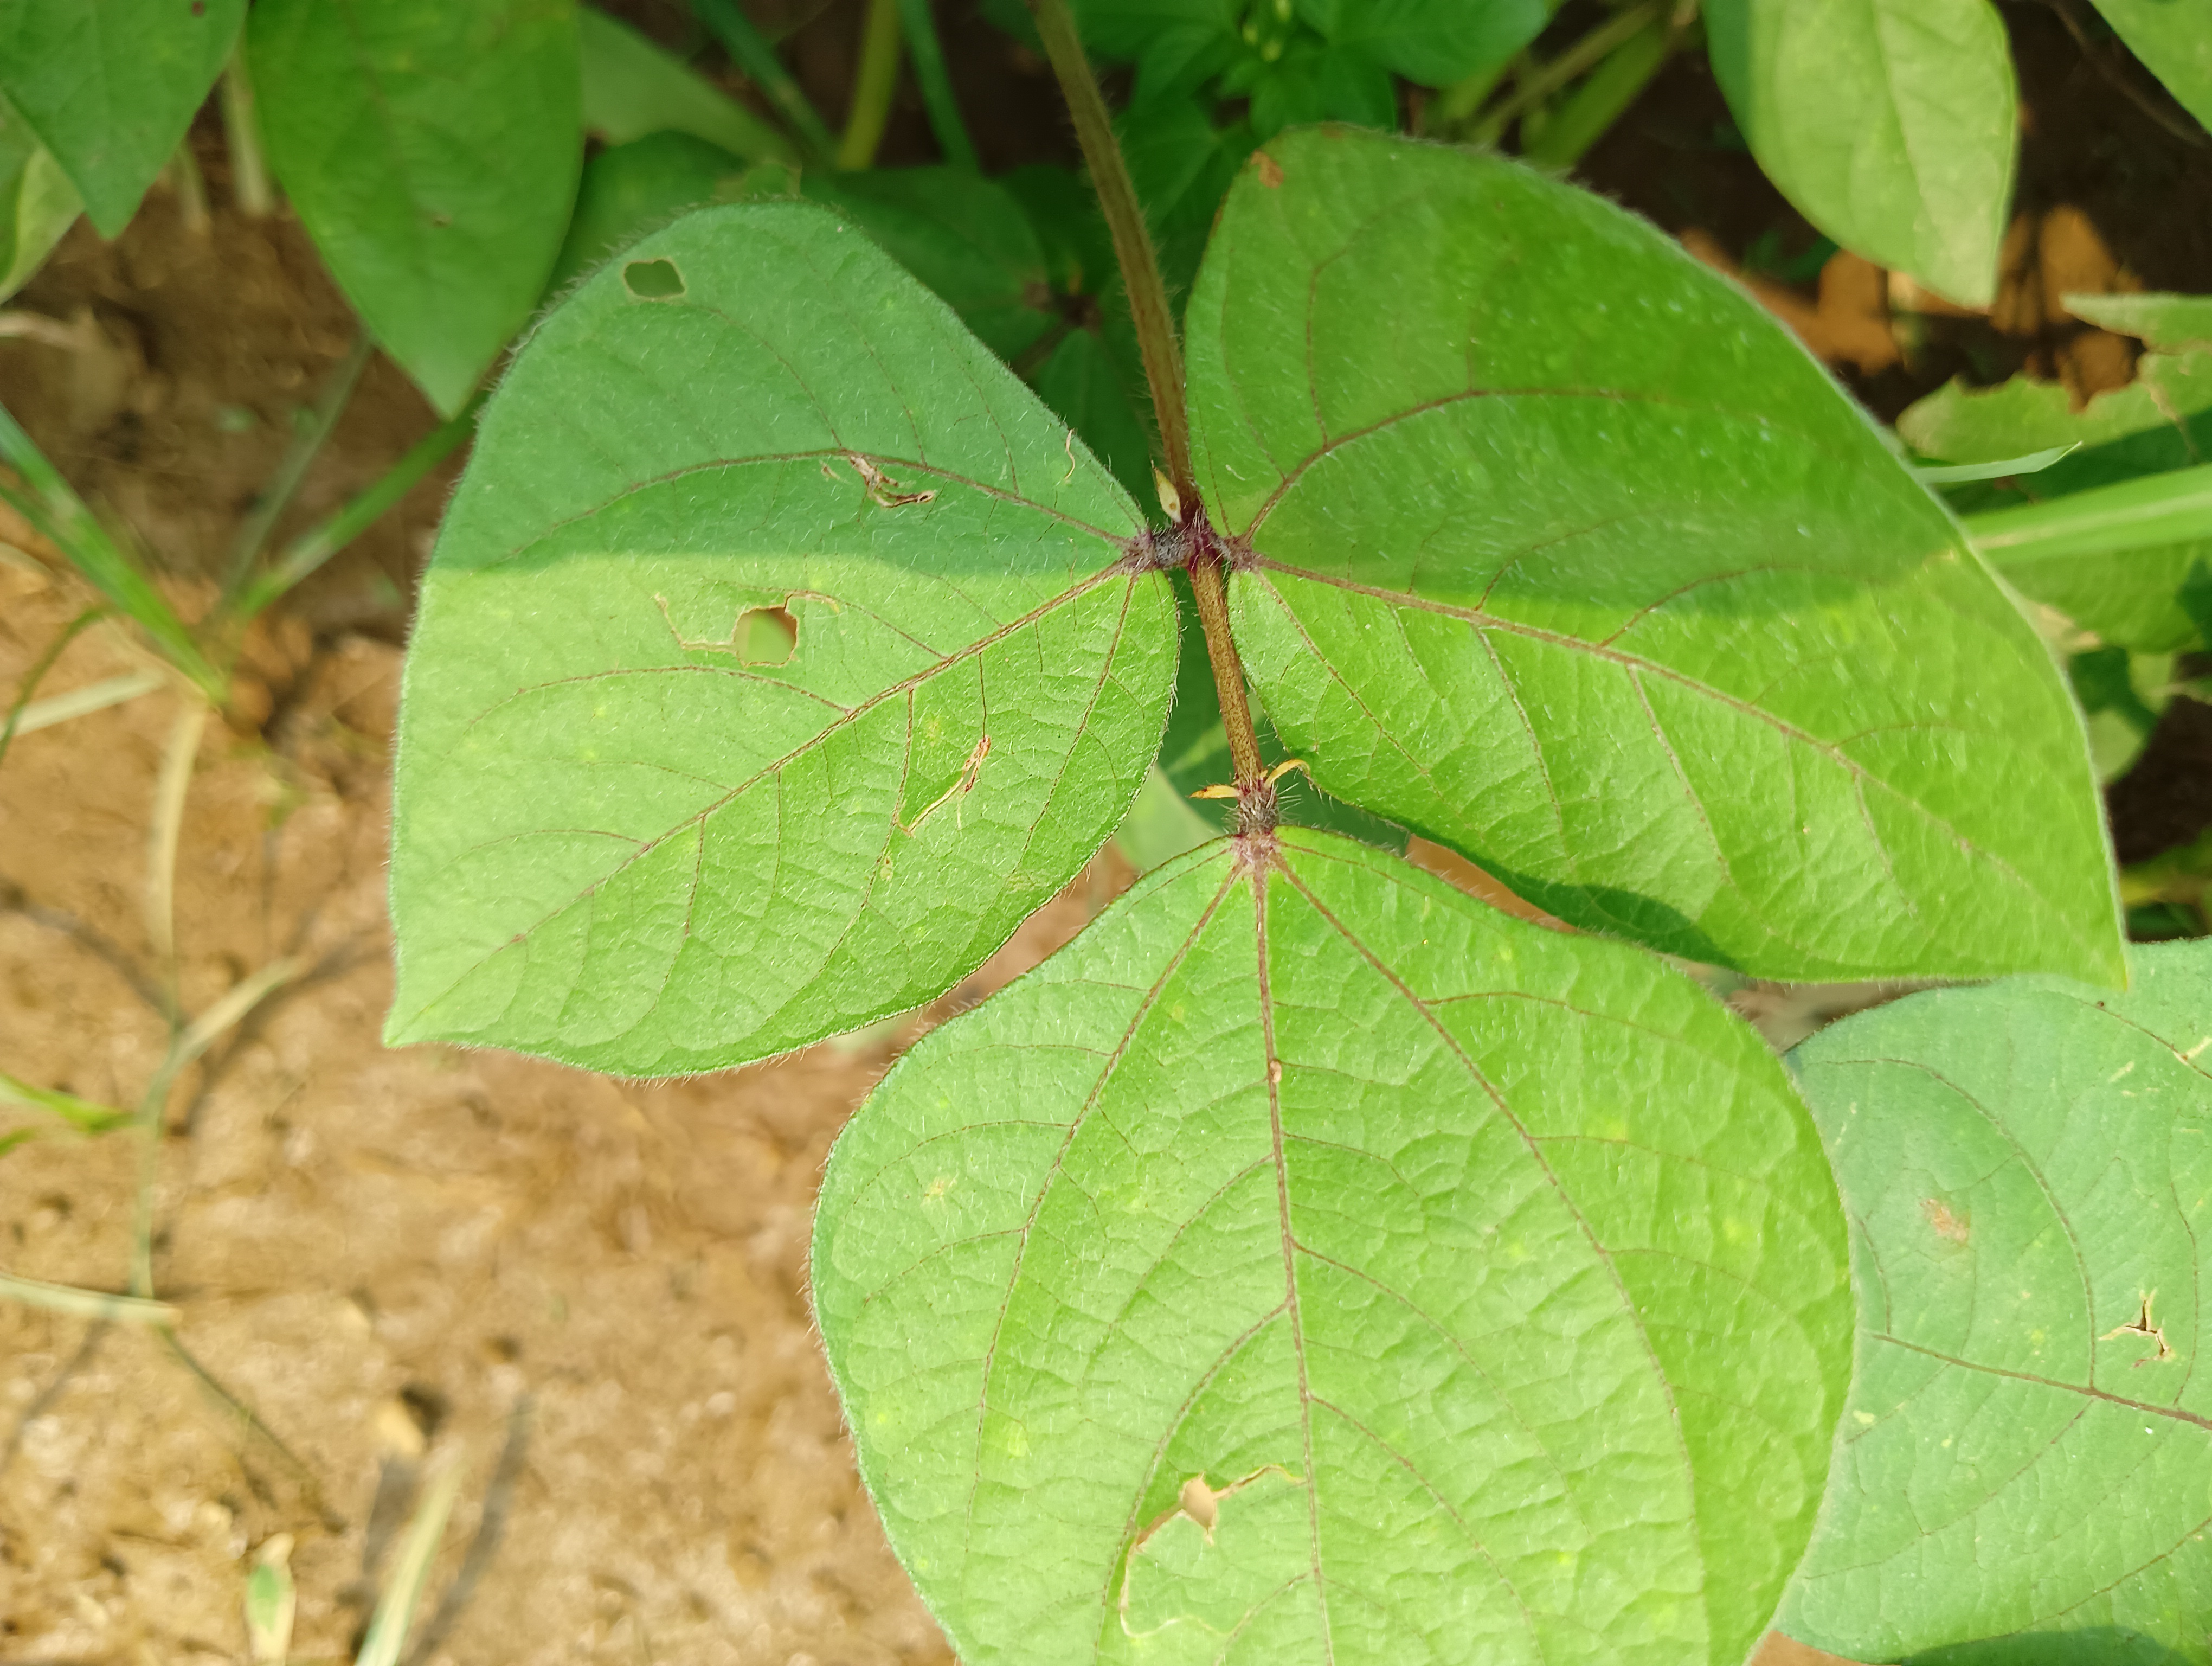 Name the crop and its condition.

mungbean, healthy
